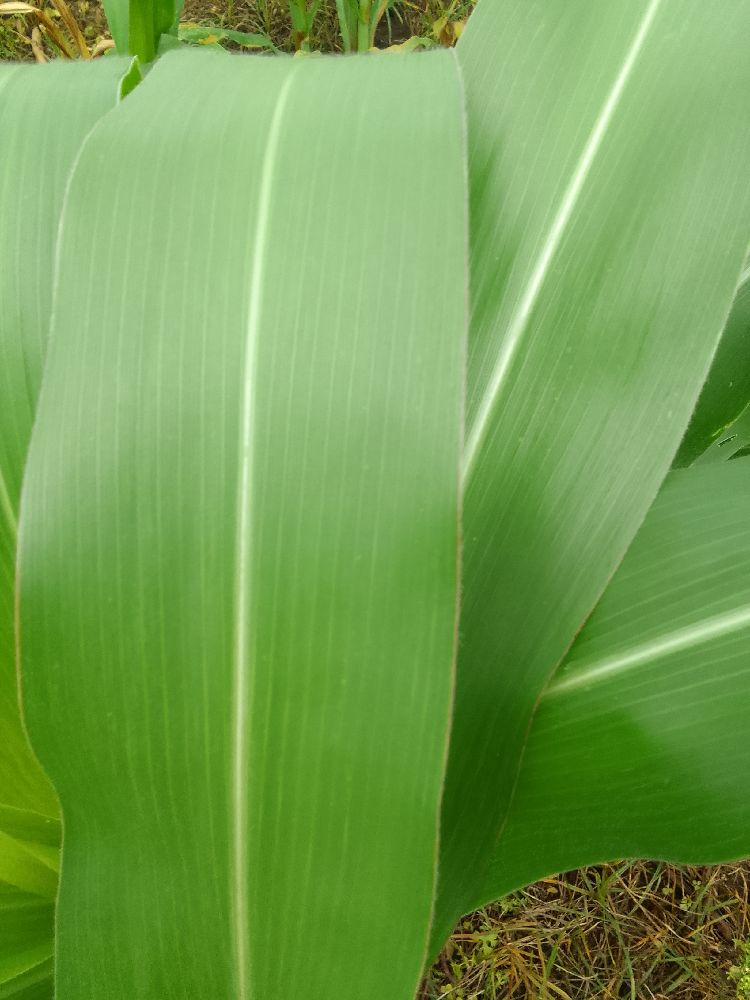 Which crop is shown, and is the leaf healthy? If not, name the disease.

maize, healthy
